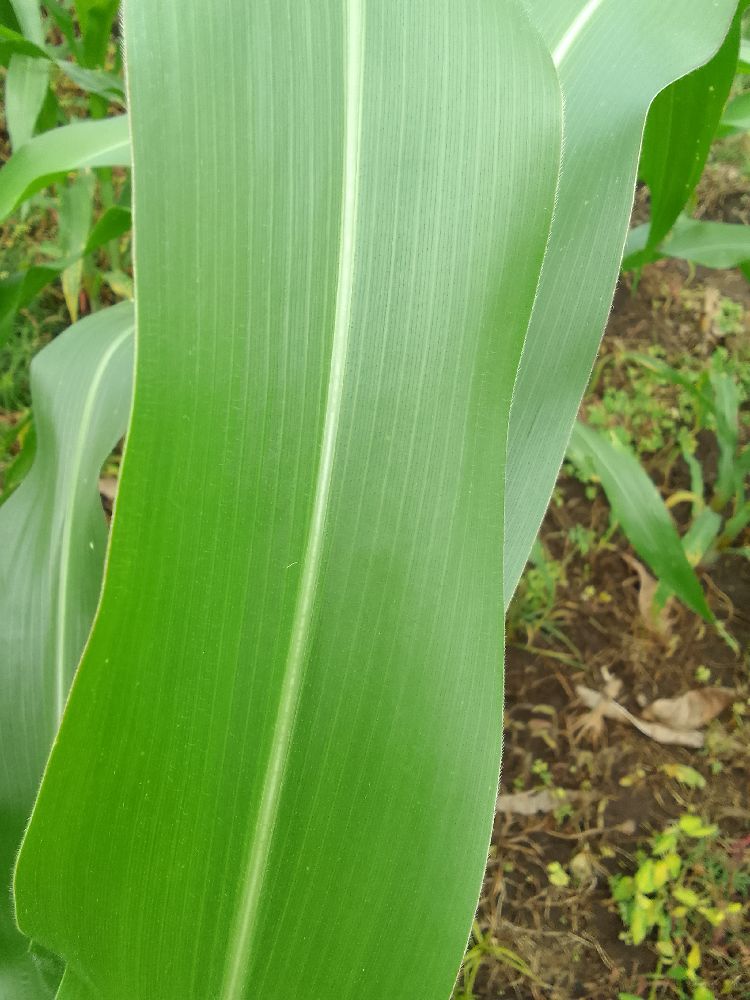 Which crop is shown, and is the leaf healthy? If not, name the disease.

maize, healthy
